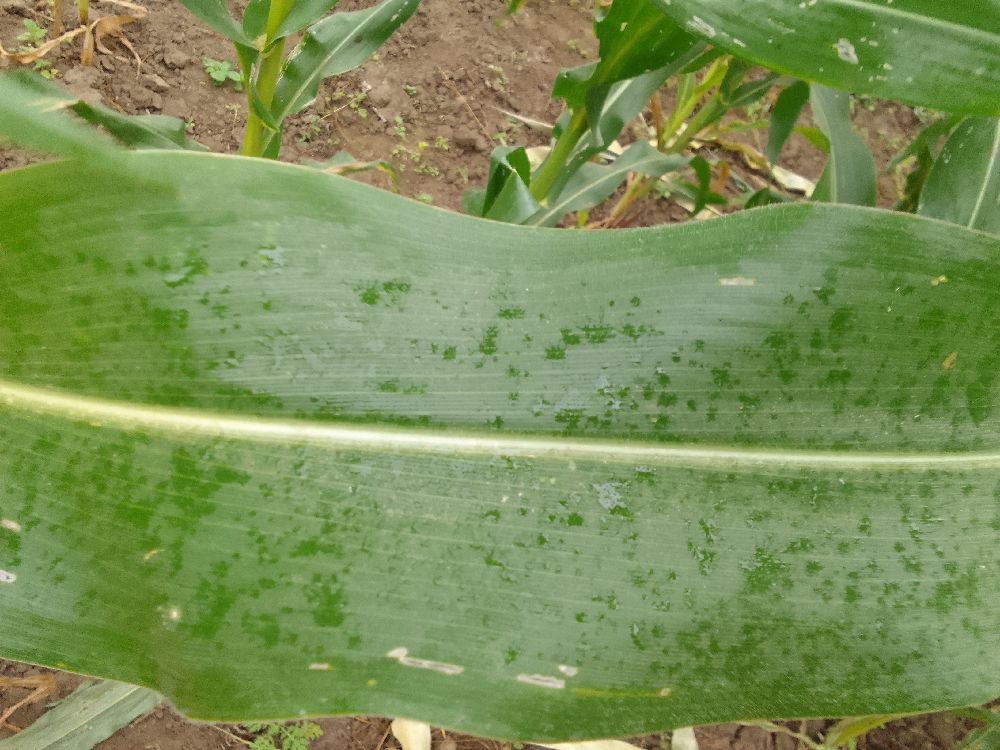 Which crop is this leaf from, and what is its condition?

maize, healthy
